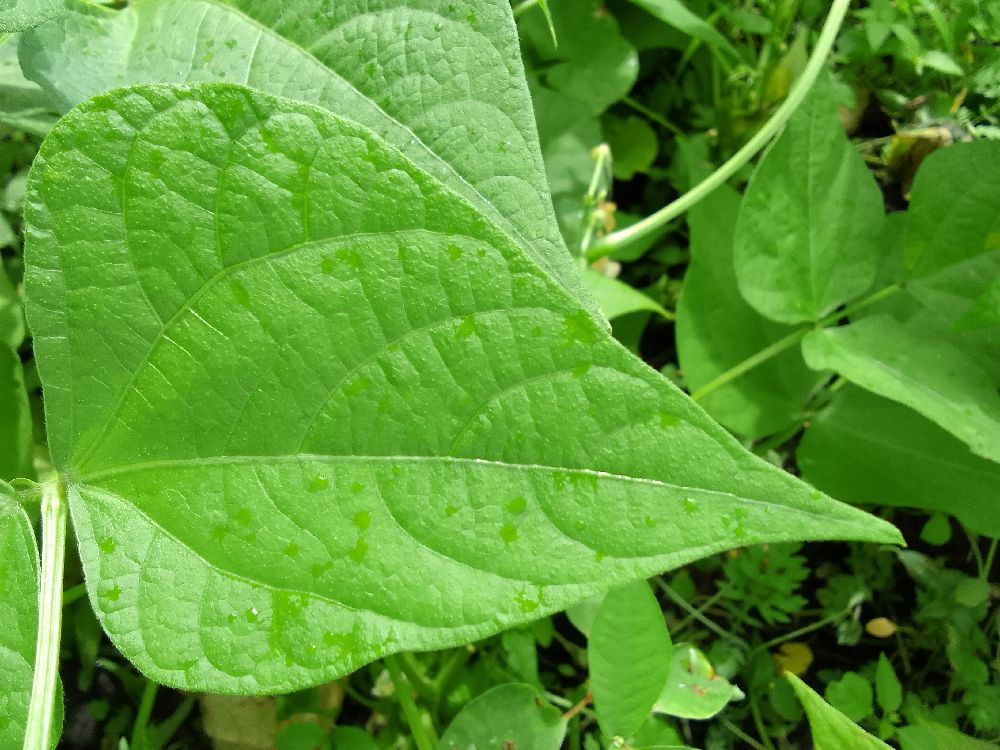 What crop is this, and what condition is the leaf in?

common bean, healthy
